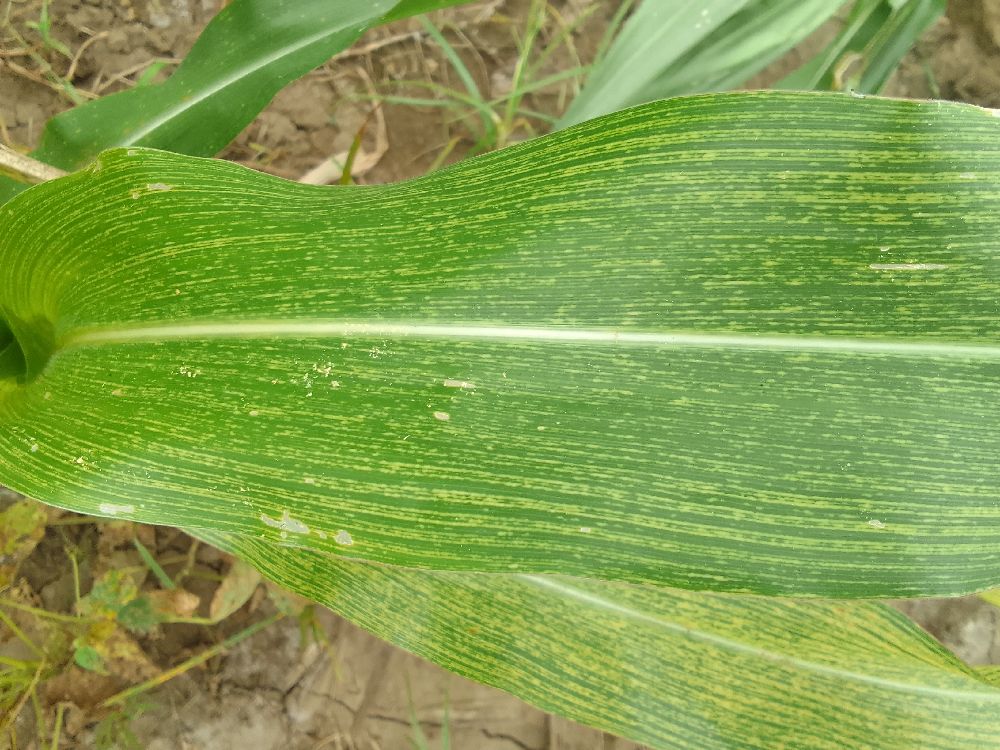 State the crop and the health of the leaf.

maize, maize streak virus
